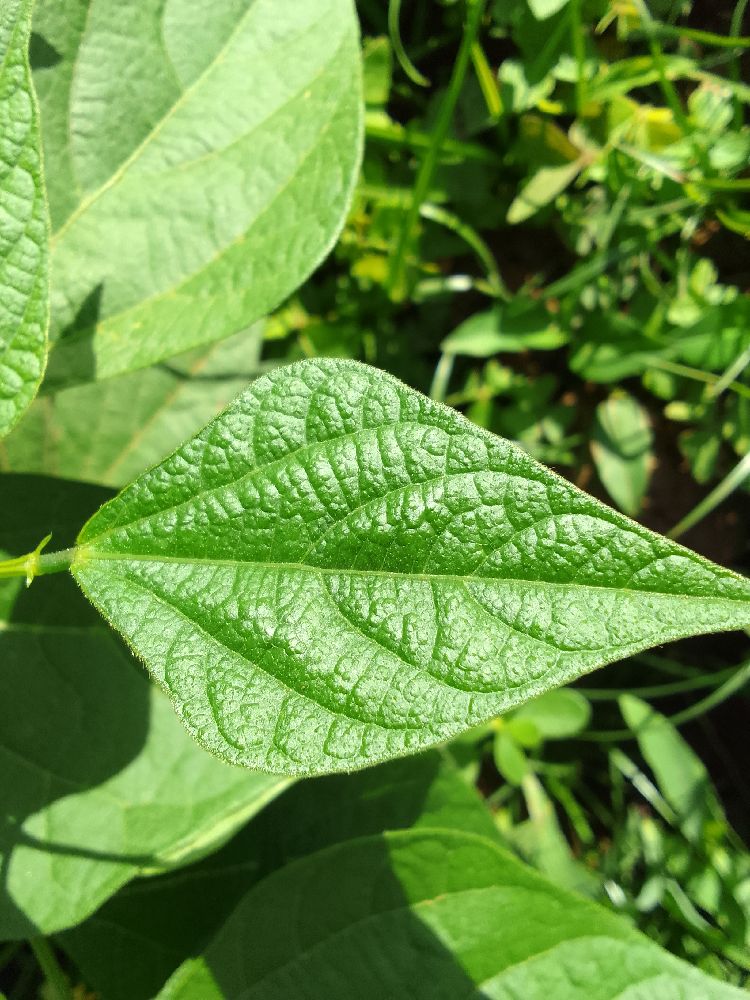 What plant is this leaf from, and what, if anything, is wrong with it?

common bean, healthy
